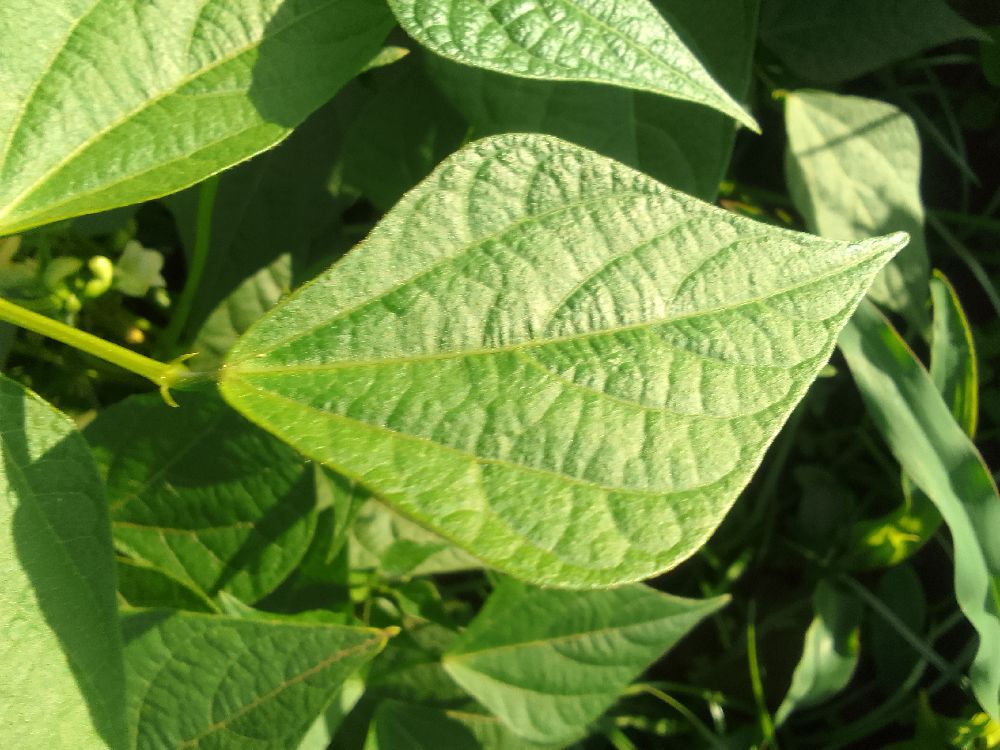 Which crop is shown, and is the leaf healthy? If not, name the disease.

common bean, healthy
